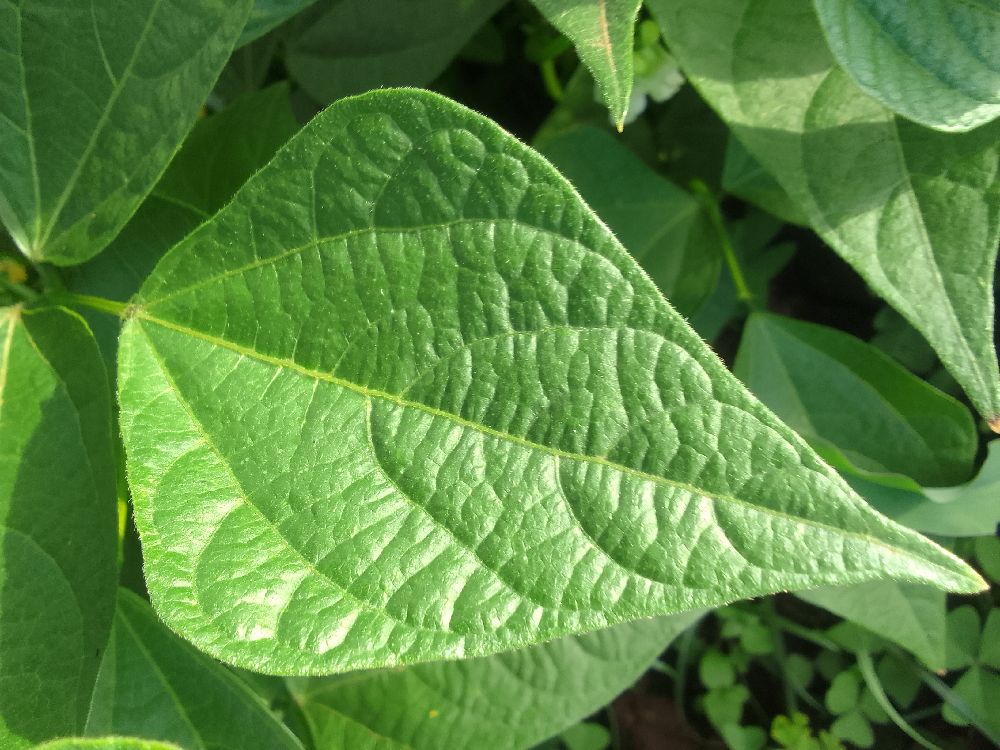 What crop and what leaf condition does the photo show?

common bean, healthy
